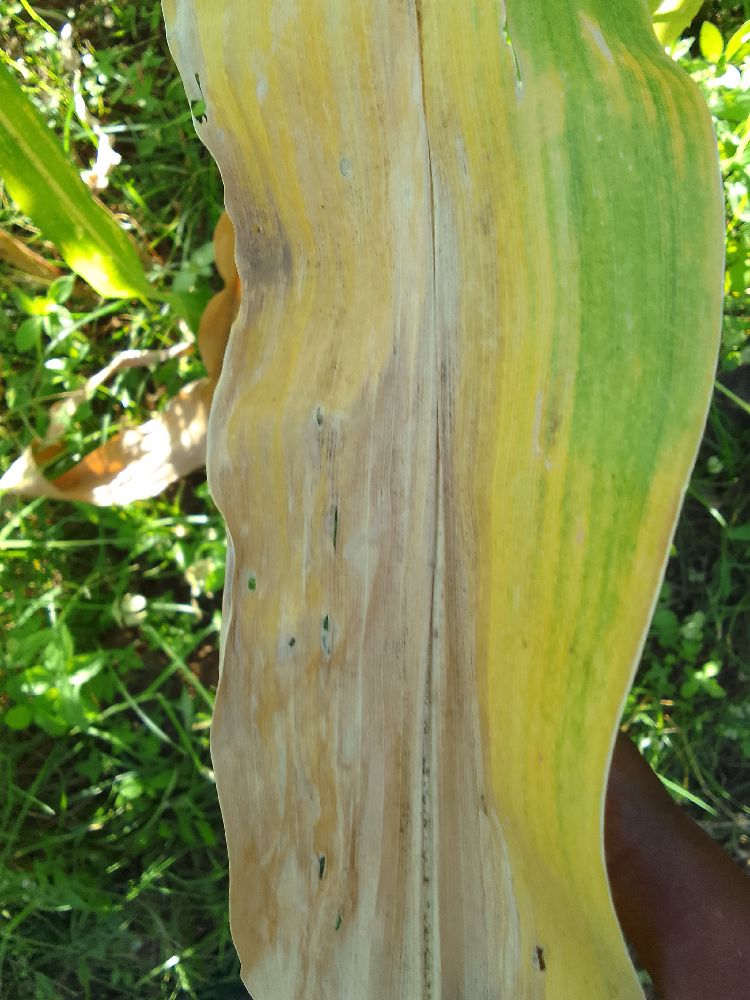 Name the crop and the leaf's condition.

maize, maize lethal necrosis
